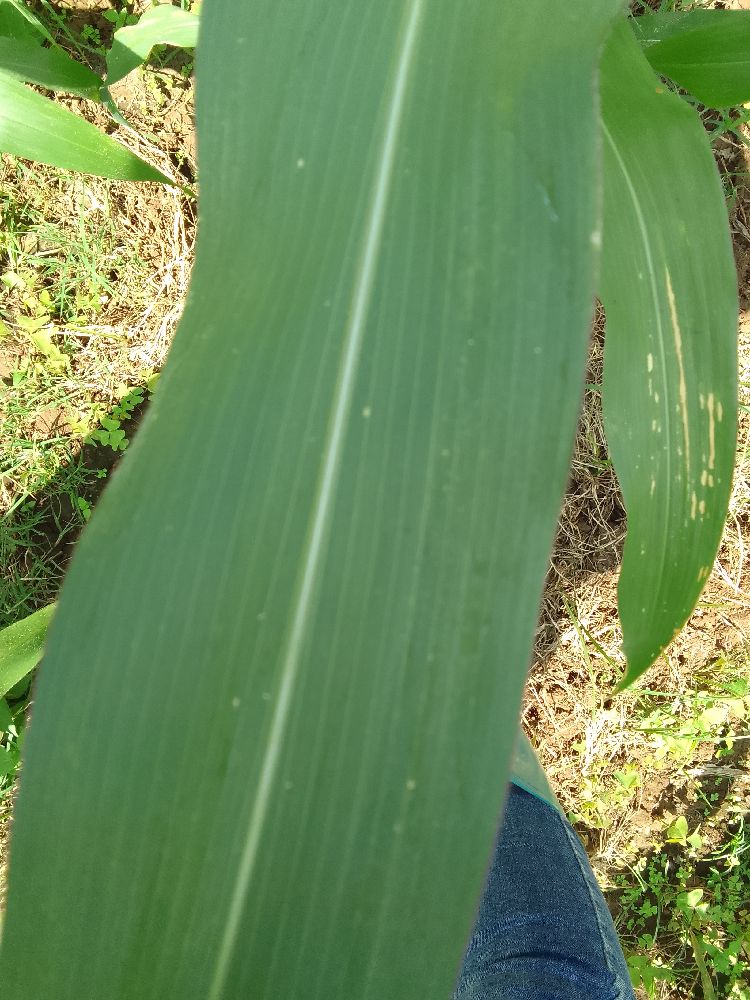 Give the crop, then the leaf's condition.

maize, healthy
